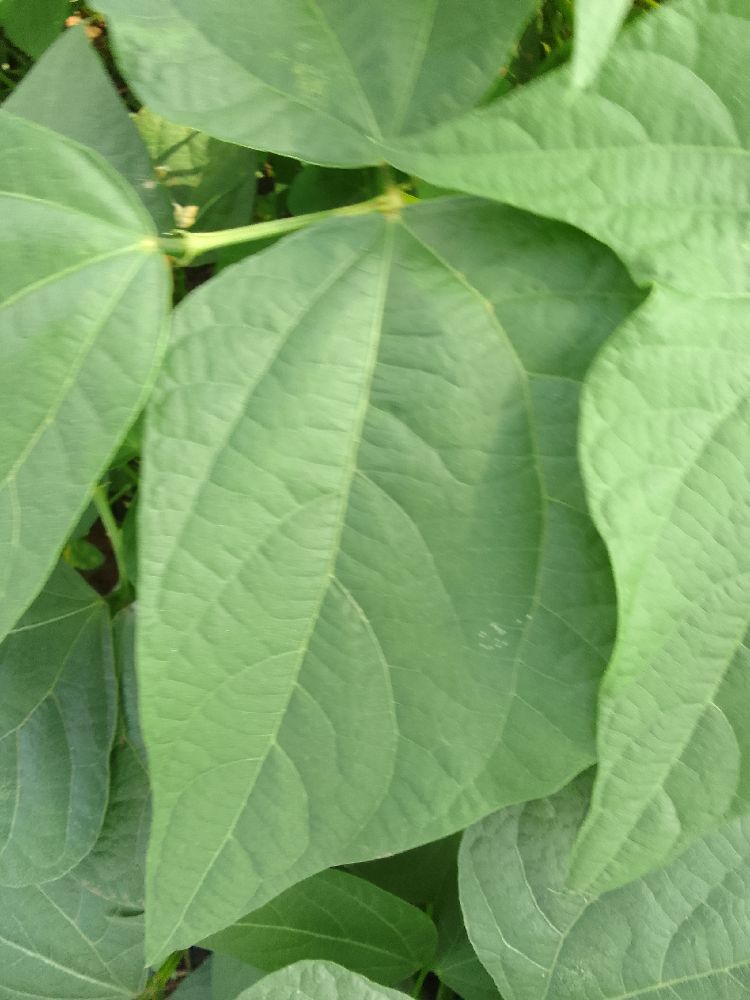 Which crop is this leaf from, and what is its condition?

common bean, healthy
